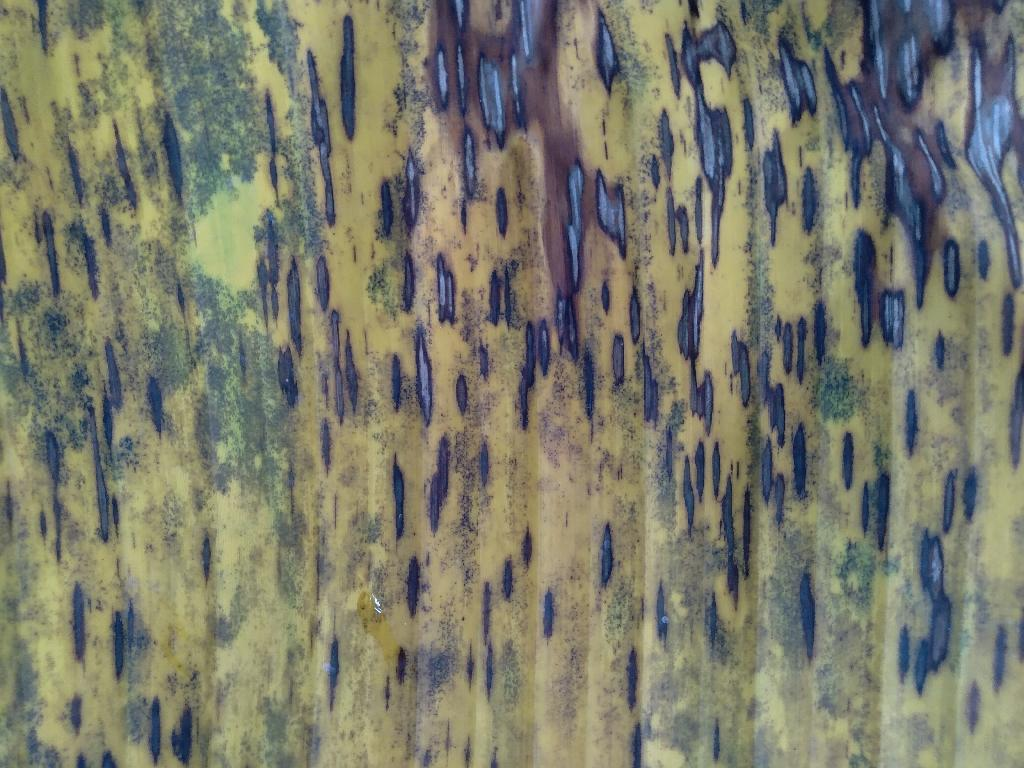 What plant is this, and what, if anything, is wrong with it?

banana, black sigatoka
